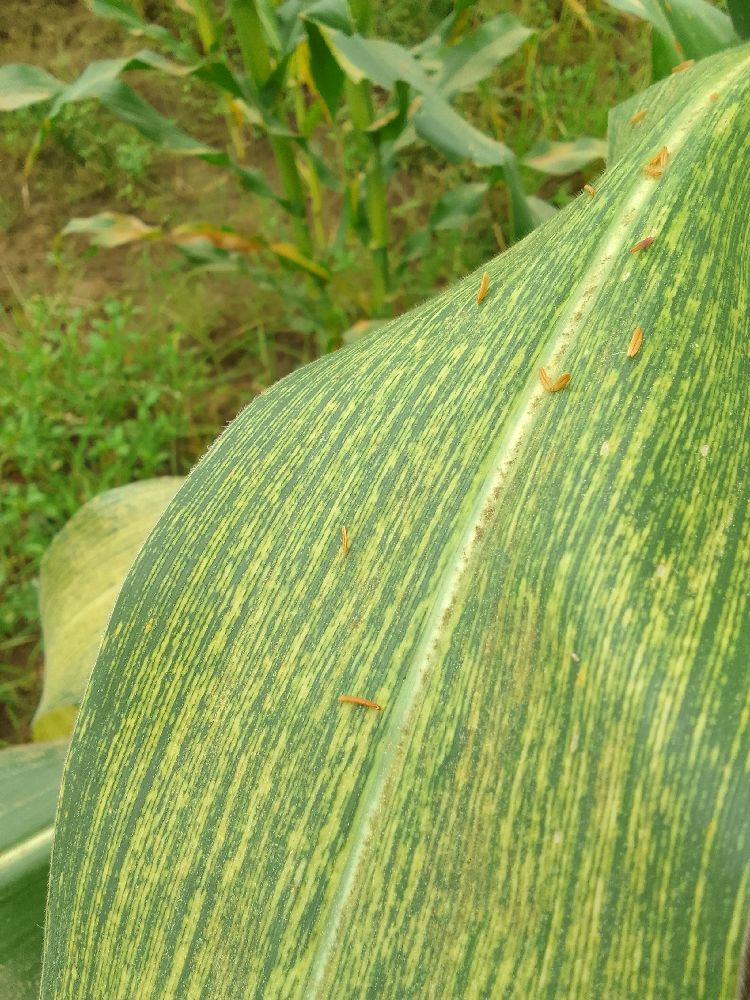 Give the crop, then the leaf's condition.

maize, maize streak virus
